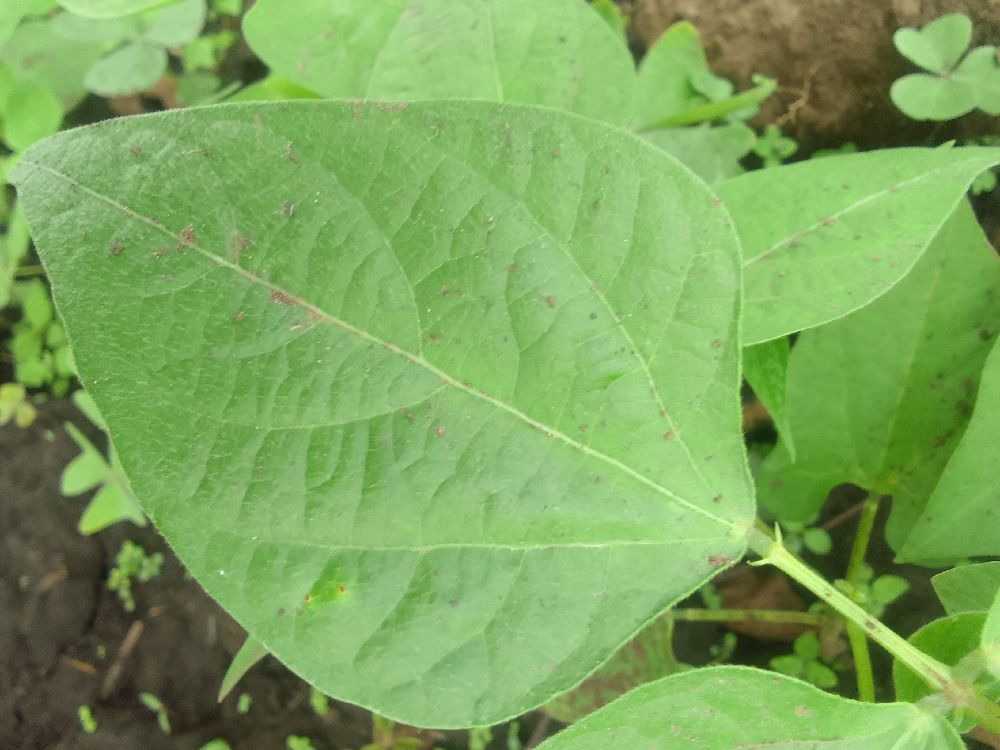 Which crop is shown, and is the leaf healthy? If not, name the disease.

common bean, healthy
